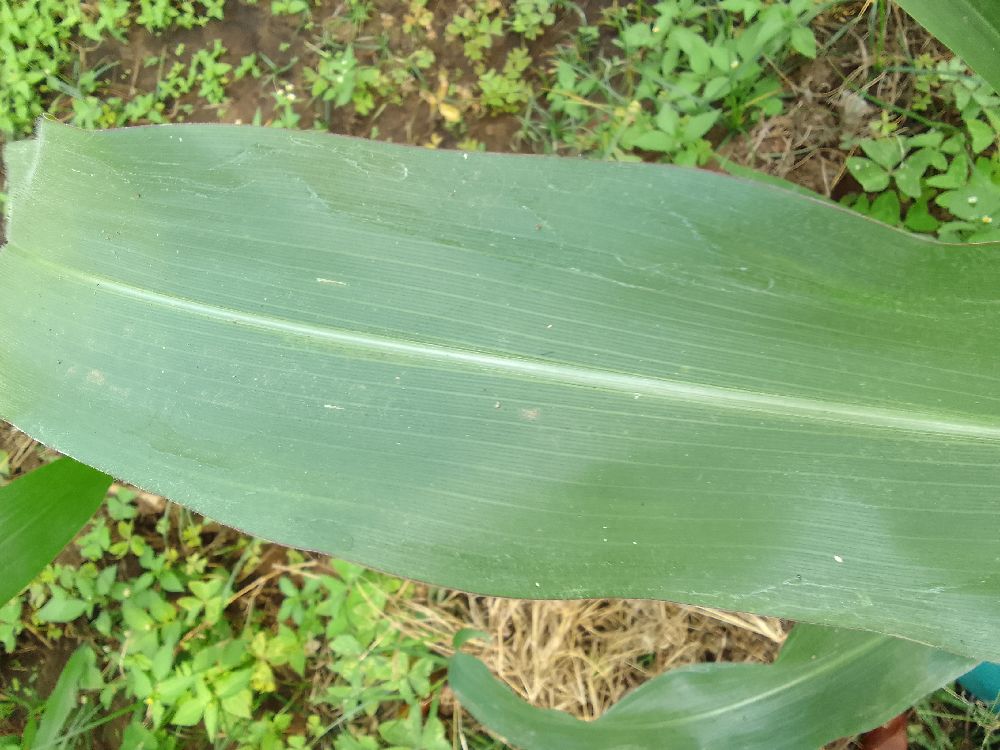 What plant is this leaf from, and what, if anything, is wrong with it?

maize, healthy
